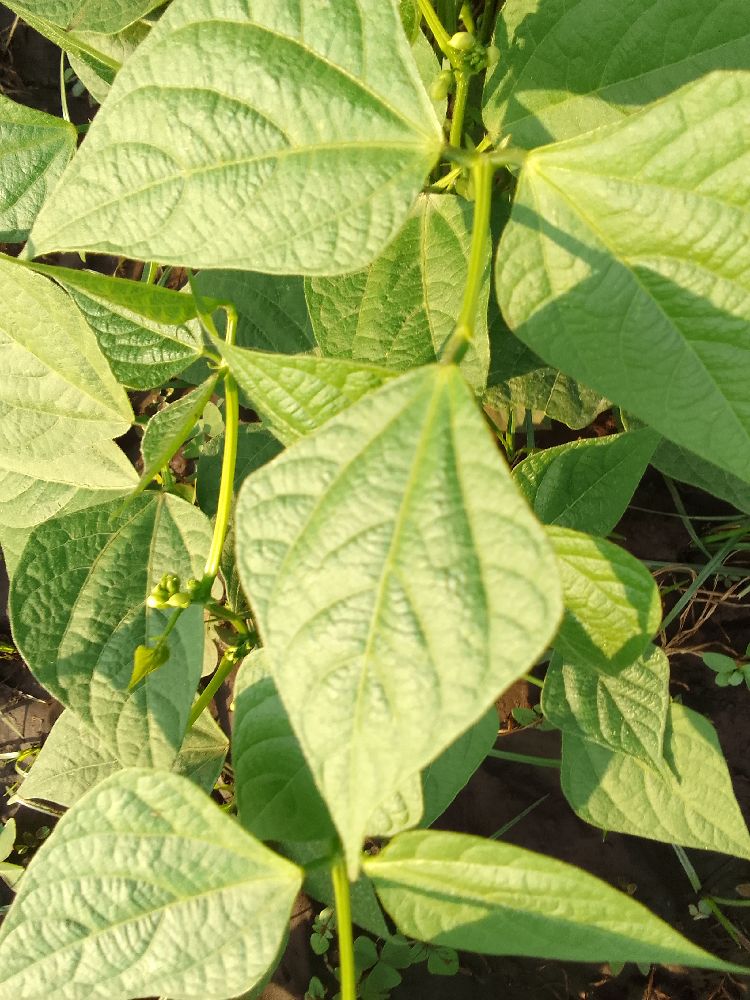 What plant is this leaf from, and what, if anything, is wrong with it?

common bean, healthy
